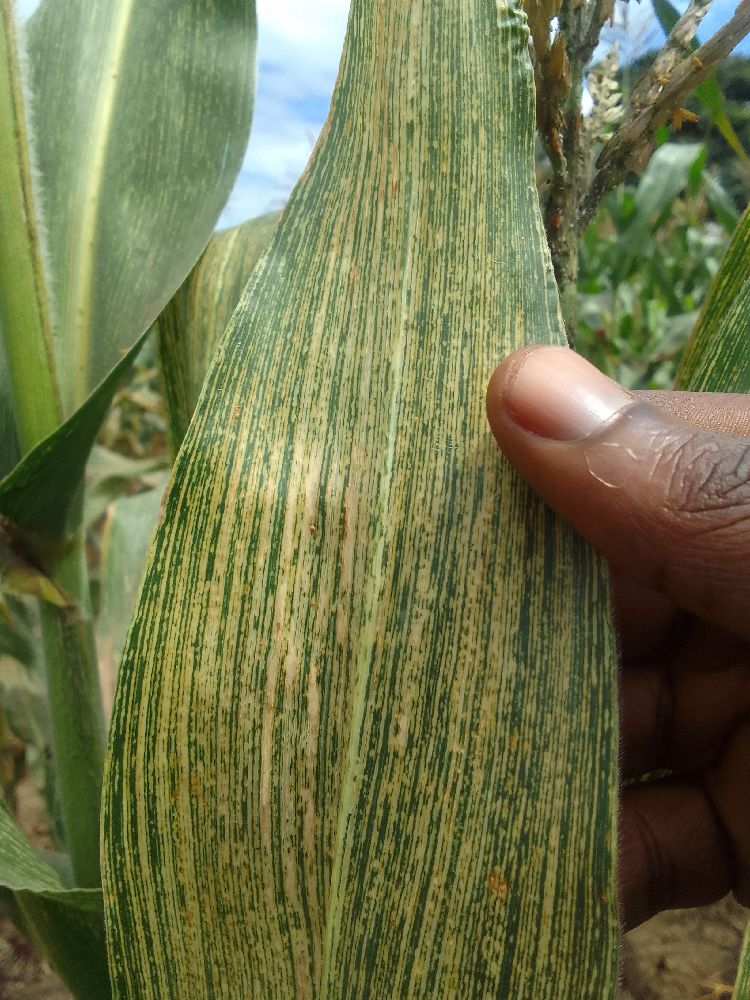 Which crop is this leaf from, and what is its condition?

maize, maize streak virus
